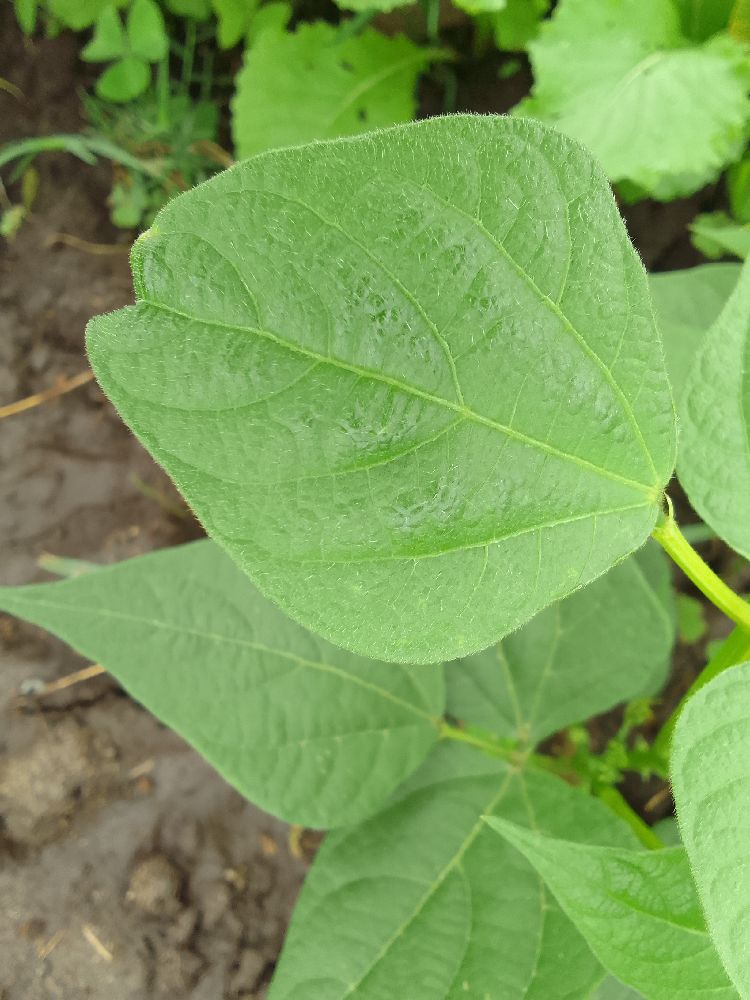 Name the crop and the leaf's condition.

common bean, healthy
